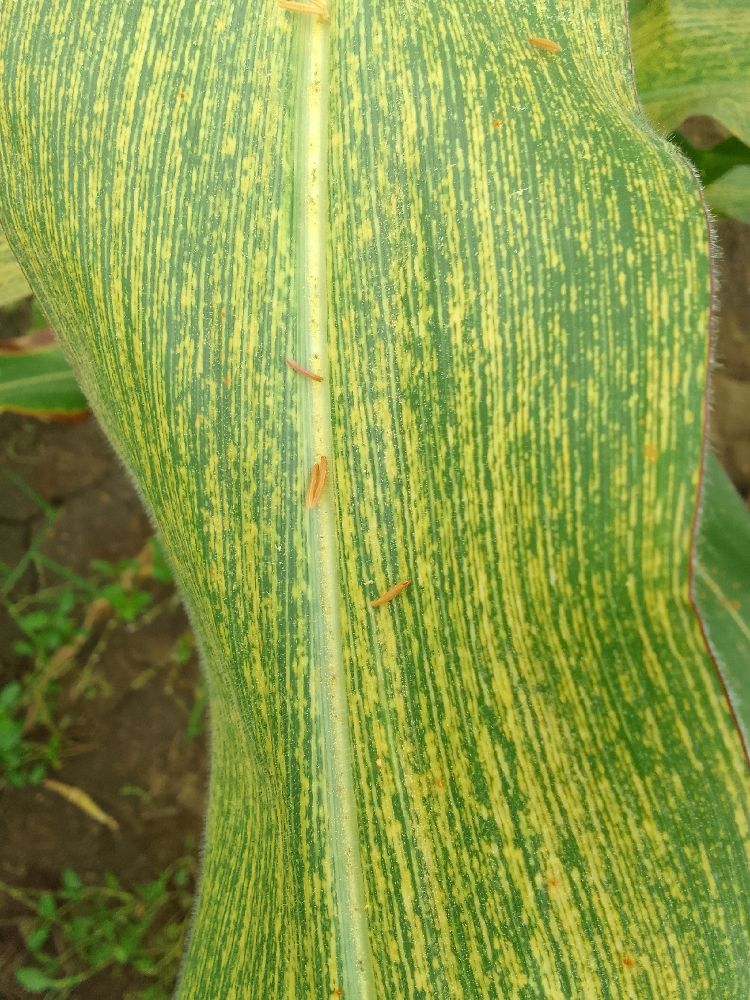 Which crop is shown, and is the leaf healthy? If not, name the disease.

maize, maize streak virus
